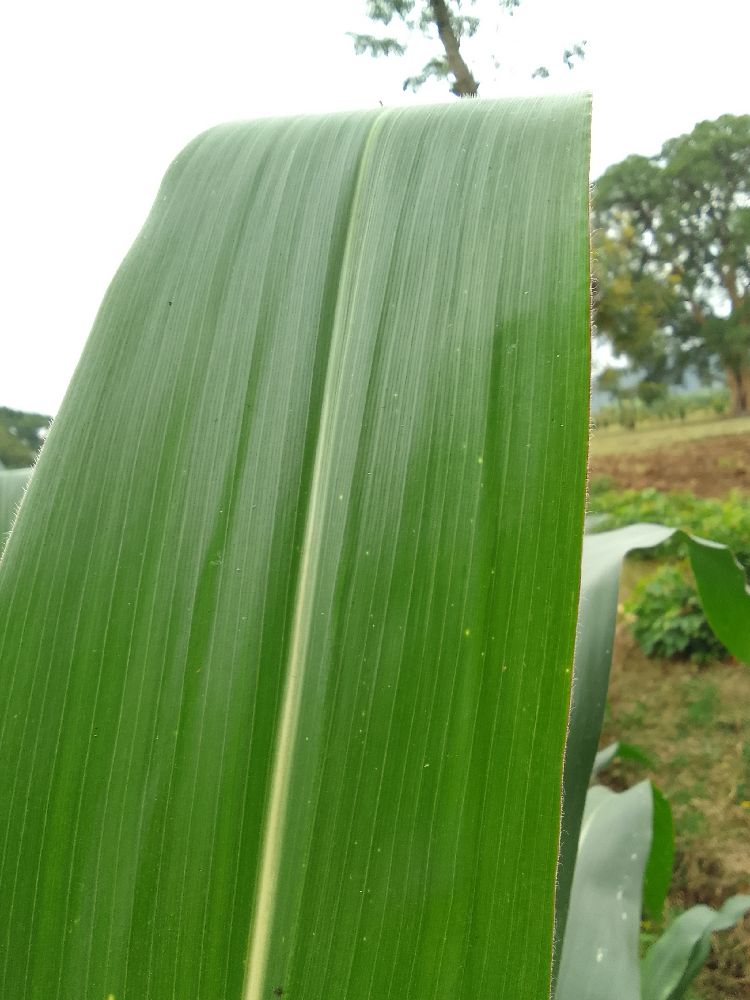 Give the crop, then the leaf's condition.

maize, healthy
